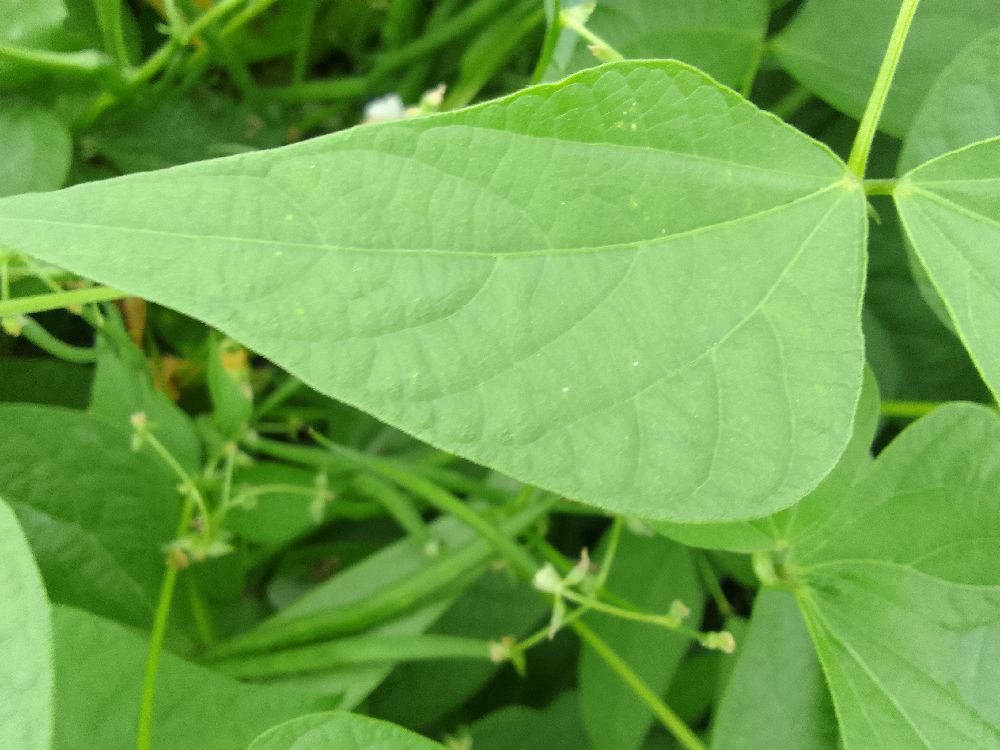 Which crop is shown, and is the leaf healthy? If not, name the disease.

common bean, healthy
